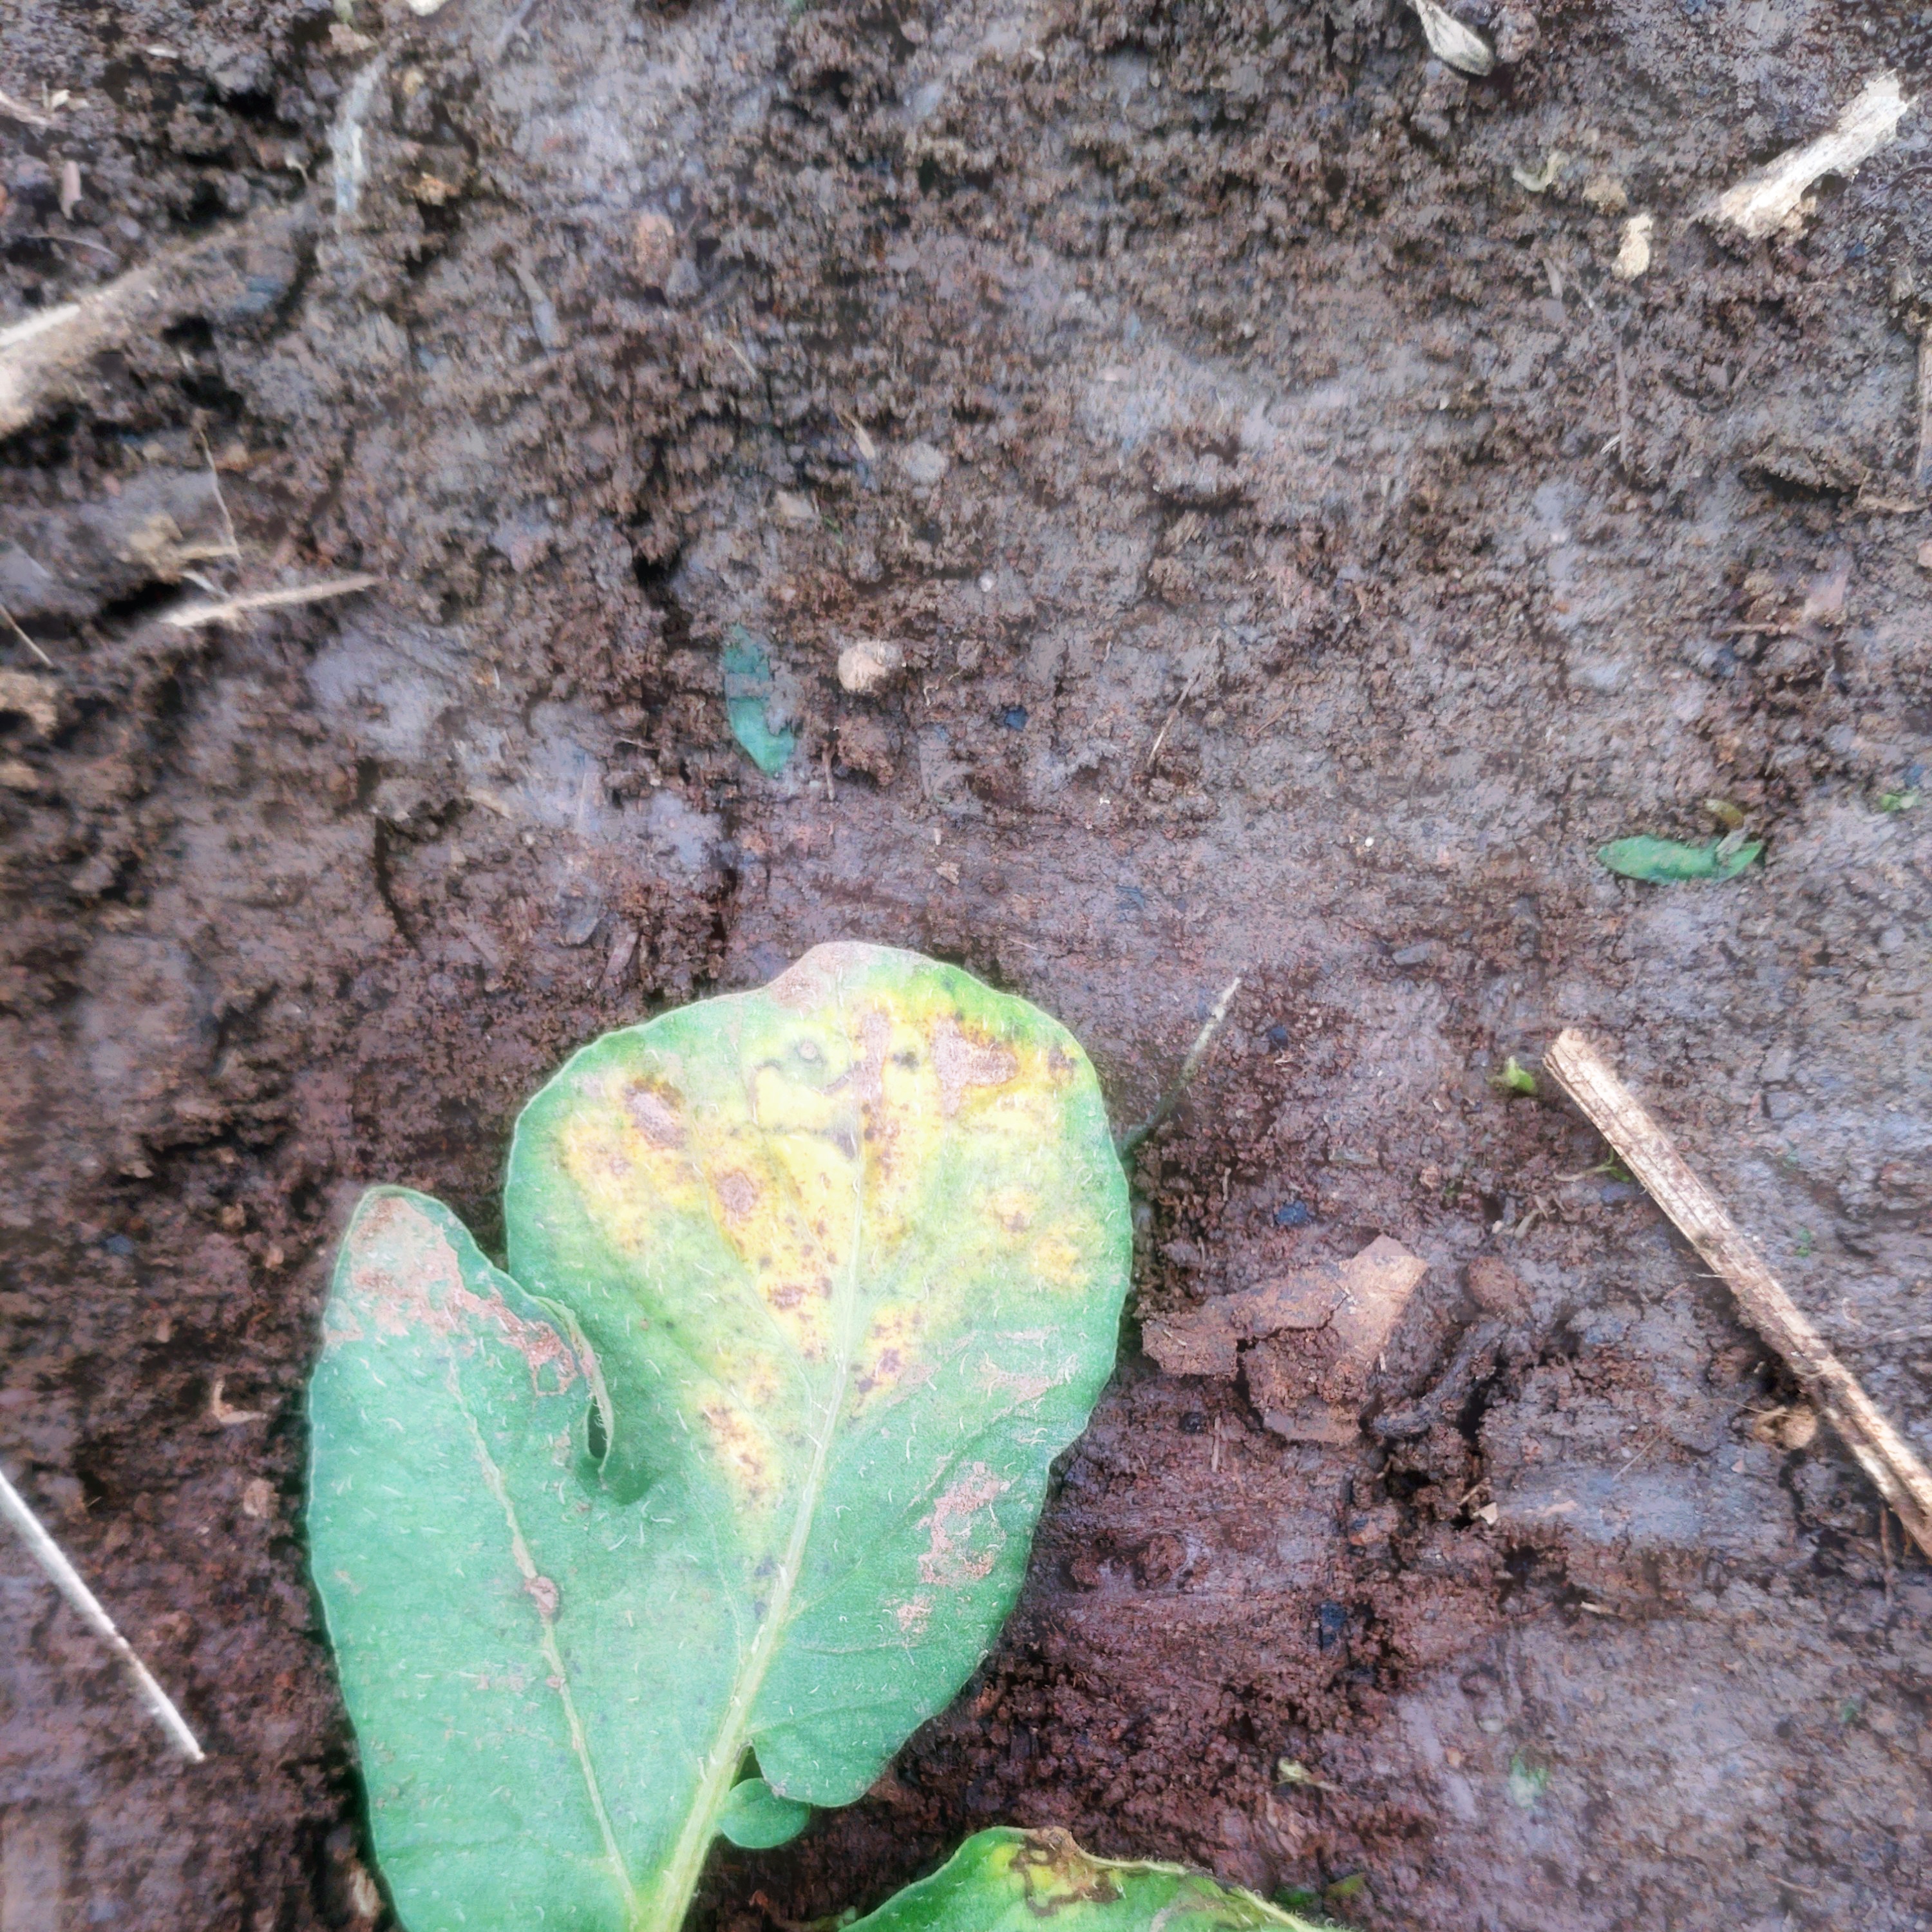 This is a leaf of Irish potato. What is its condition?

late blight
